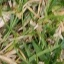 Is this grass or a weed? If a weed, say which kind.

grass
